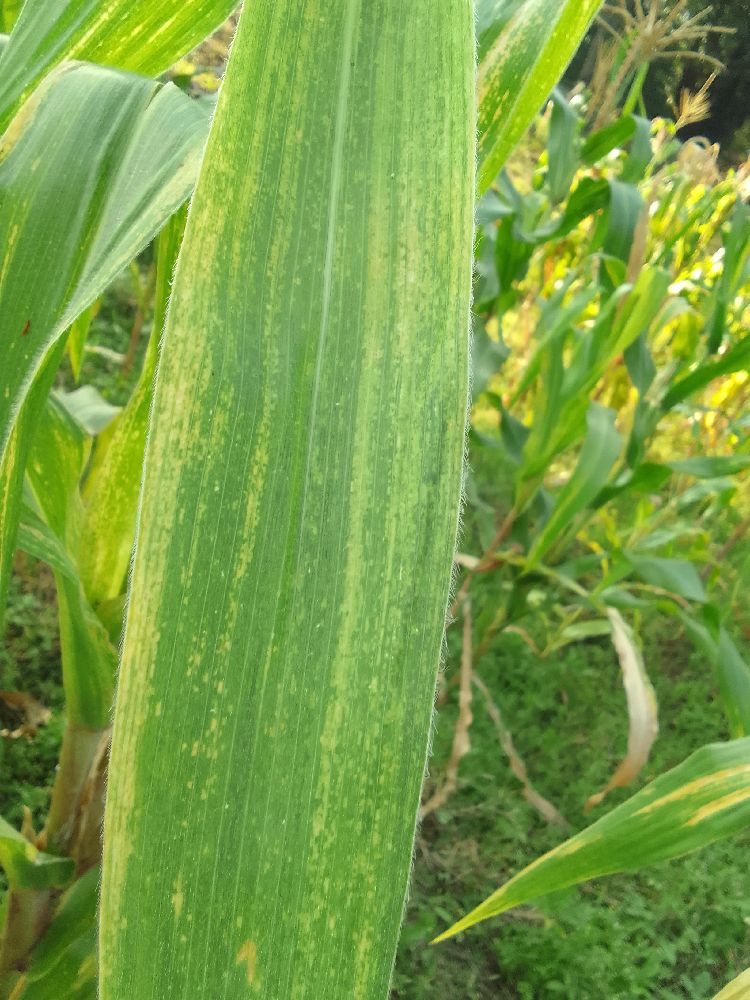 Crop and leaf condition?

maize, maize lethal necrosis
